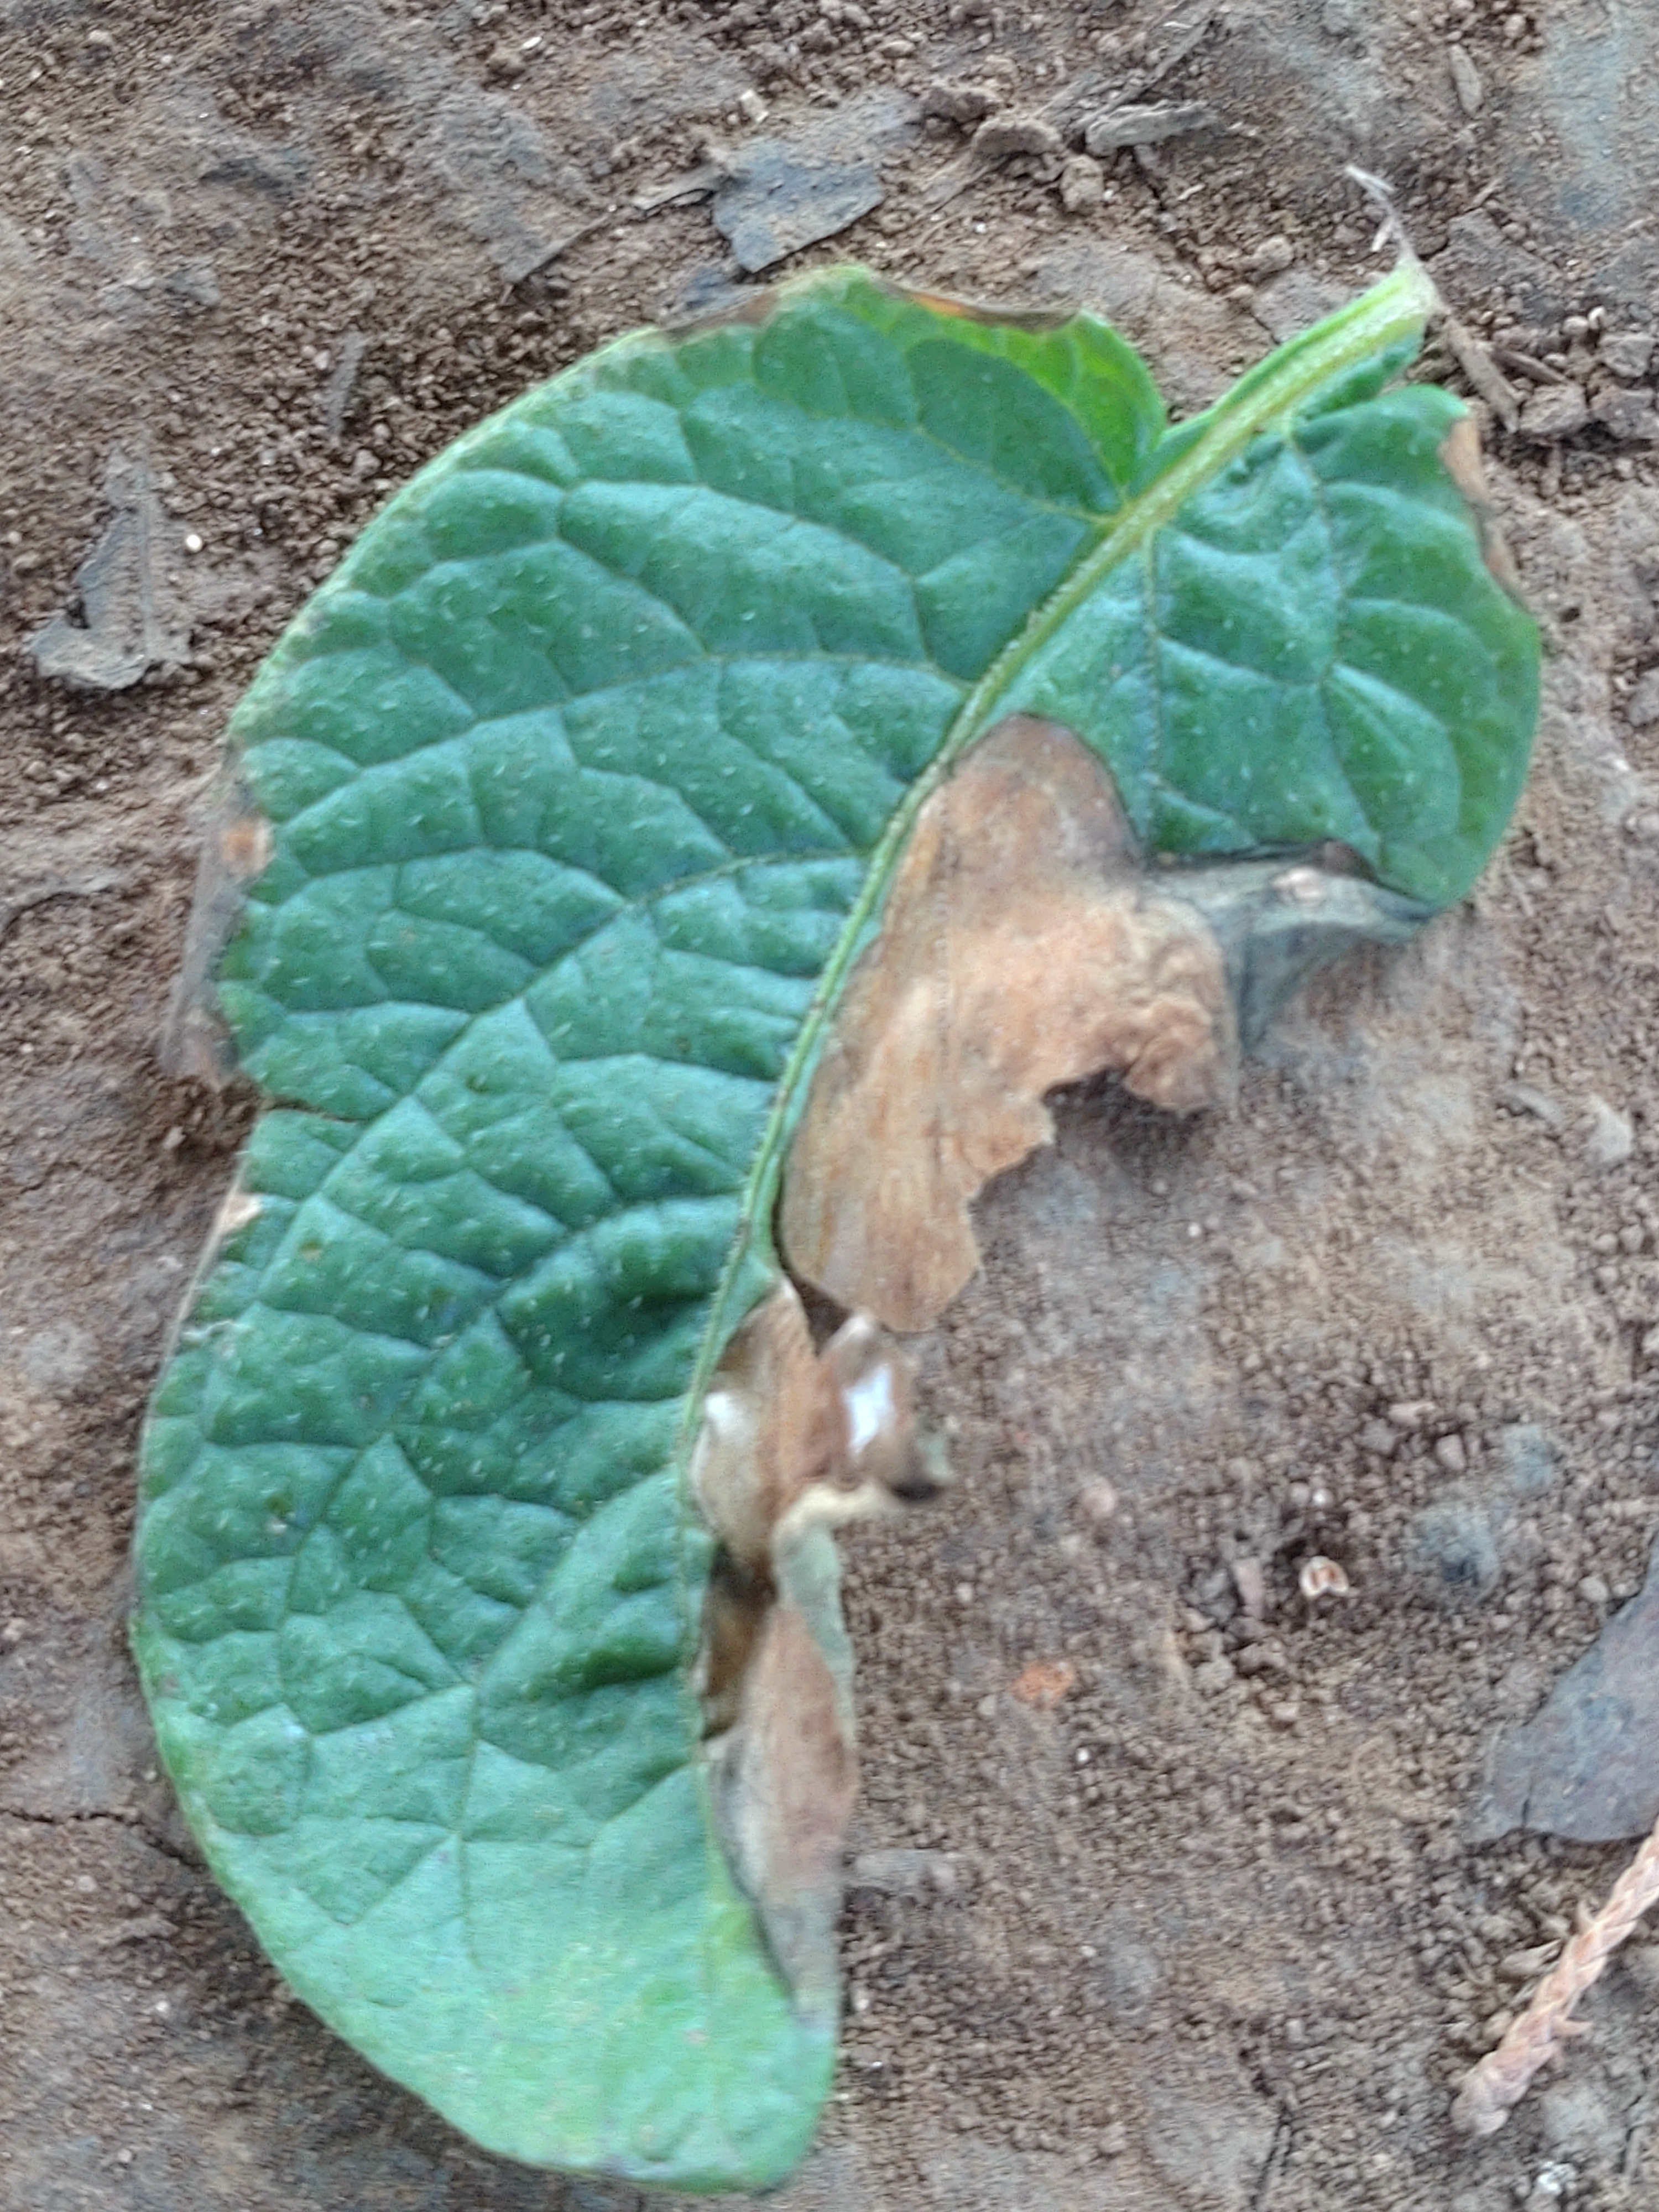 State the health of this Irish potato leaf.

early blight
